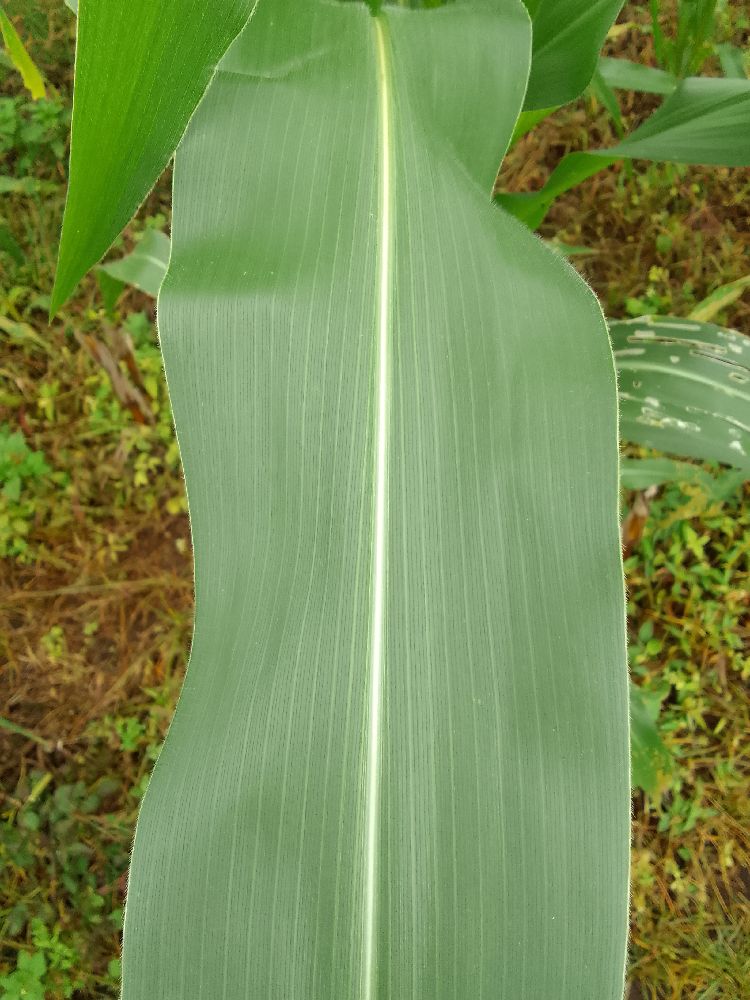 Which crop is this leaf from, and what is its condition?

maize, healthy
